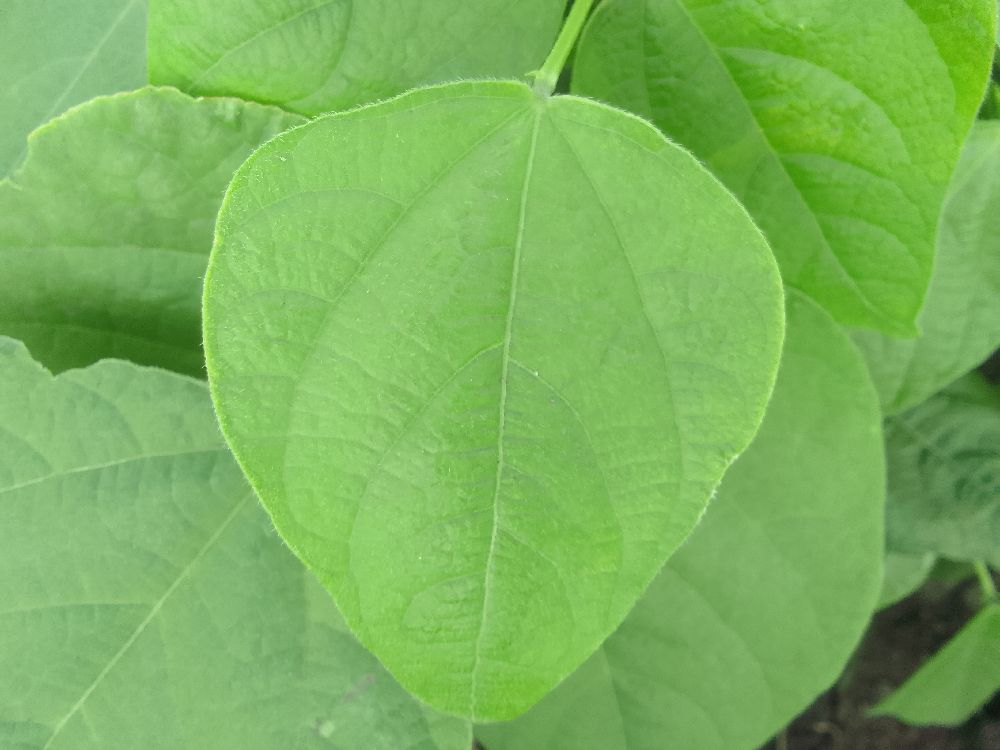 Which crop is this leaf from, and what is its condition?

common bean, healthy
